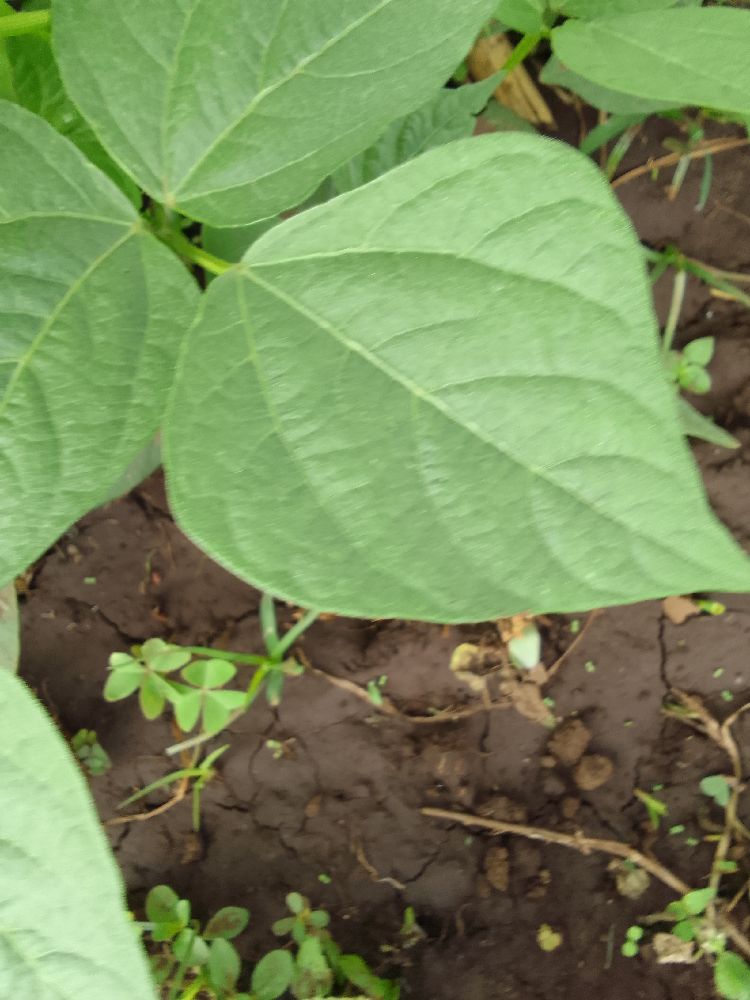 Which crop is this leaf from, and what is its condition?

common bean, healthy
